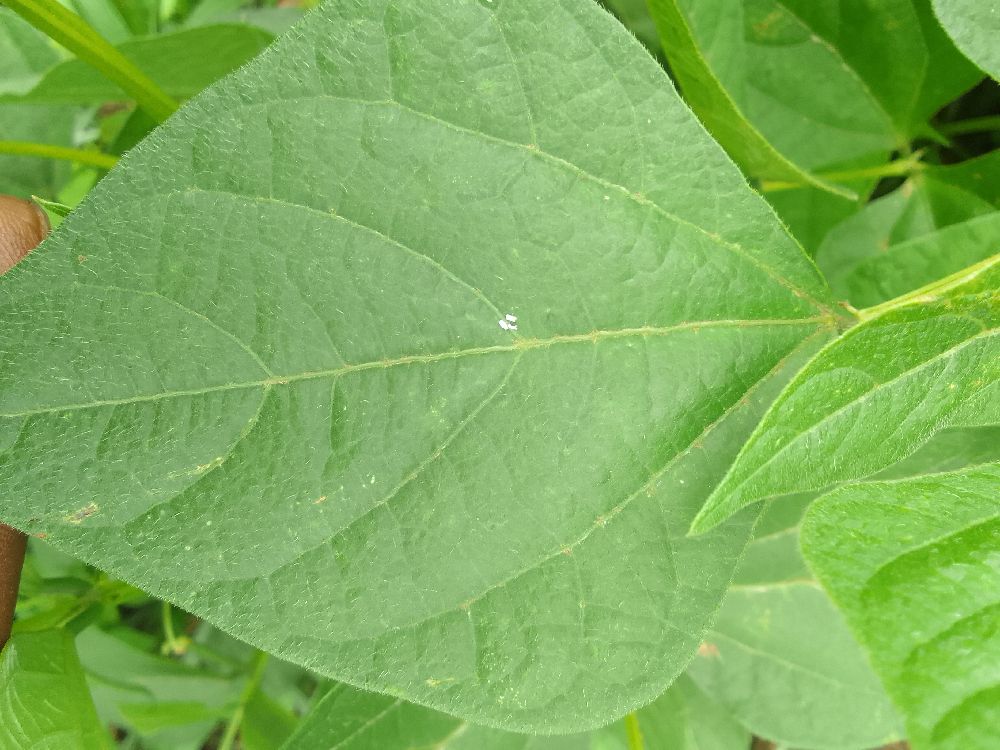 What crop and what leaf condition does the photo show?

common bean, healthy
